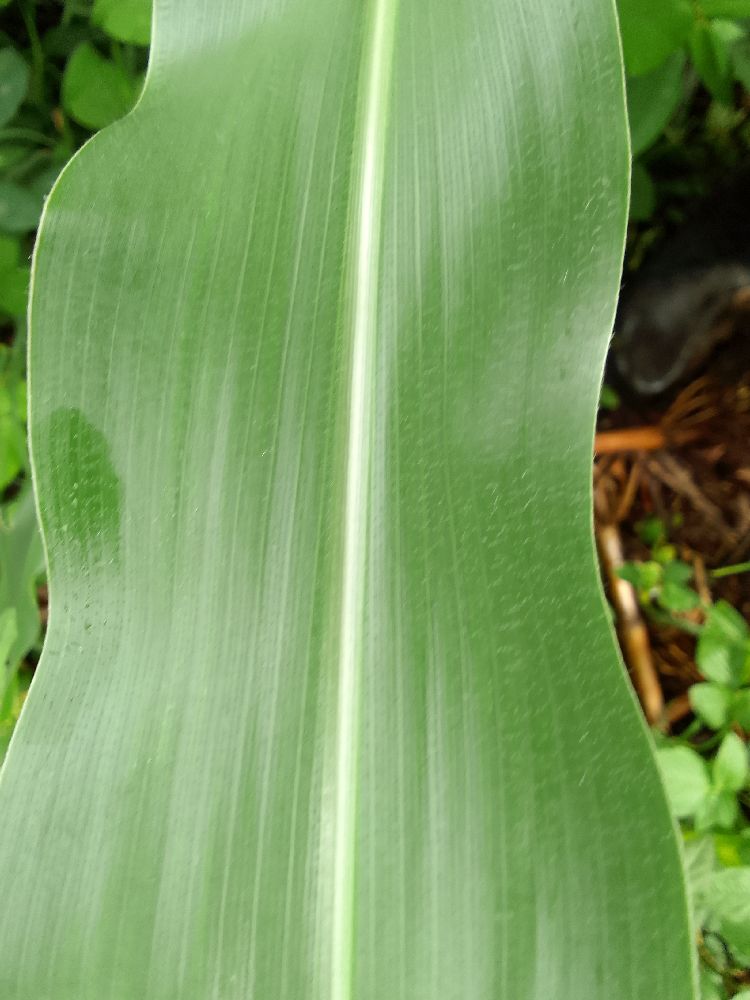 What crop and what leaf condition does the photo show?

maize, healthy
